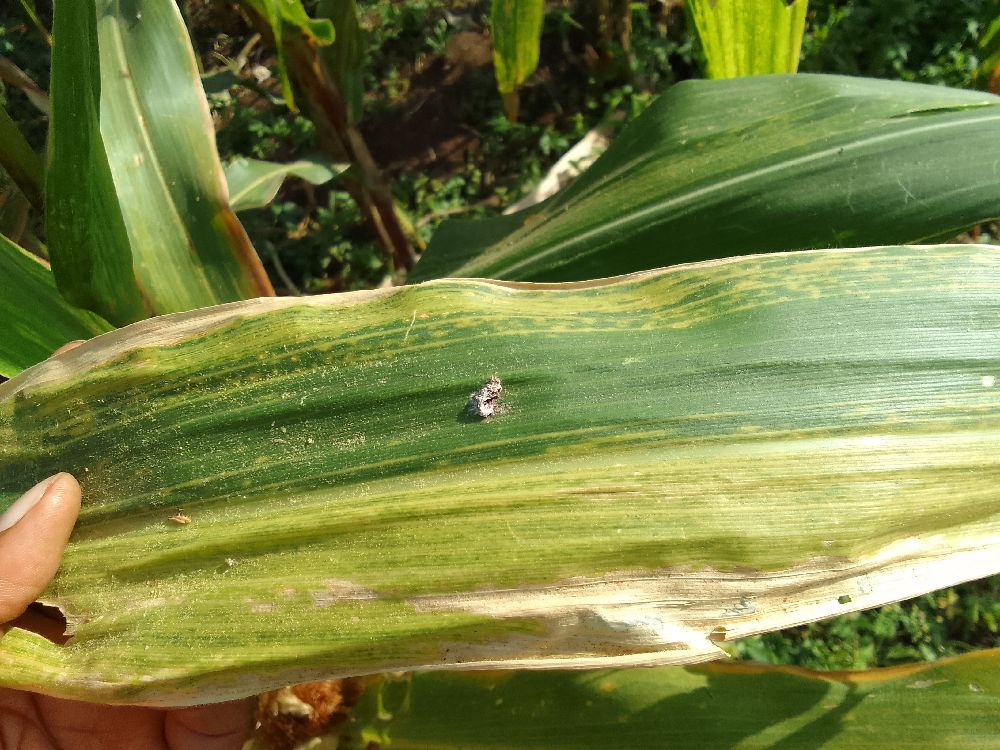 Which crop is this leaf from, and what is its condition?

maize, maize lethal necrosis
